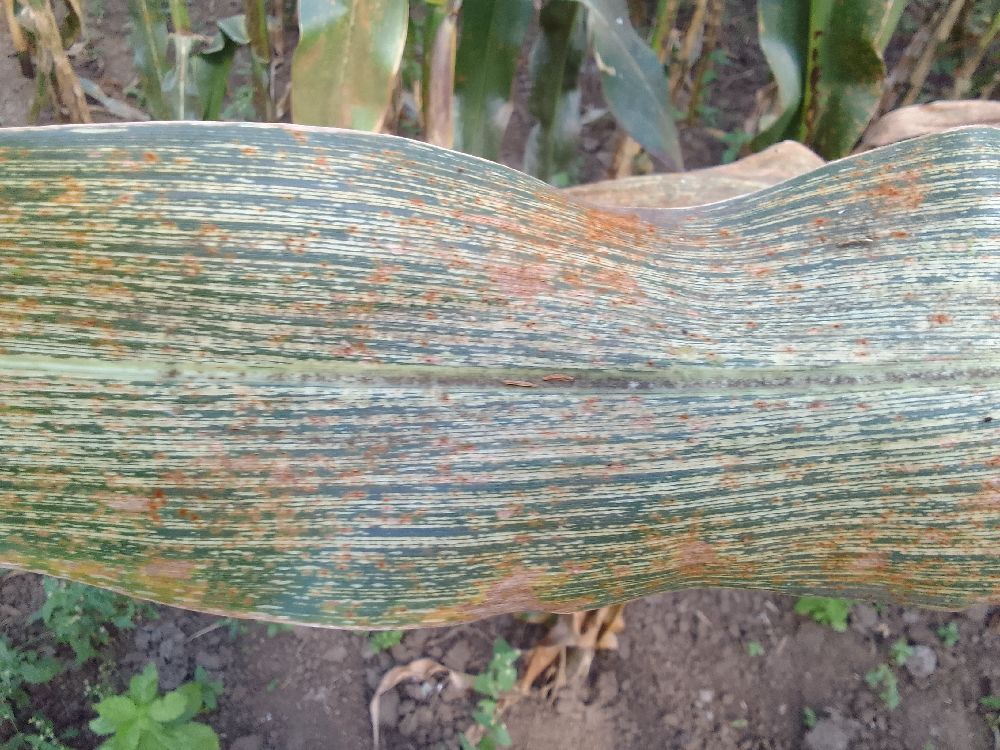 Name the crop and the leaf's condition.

maize, maize streak virus
